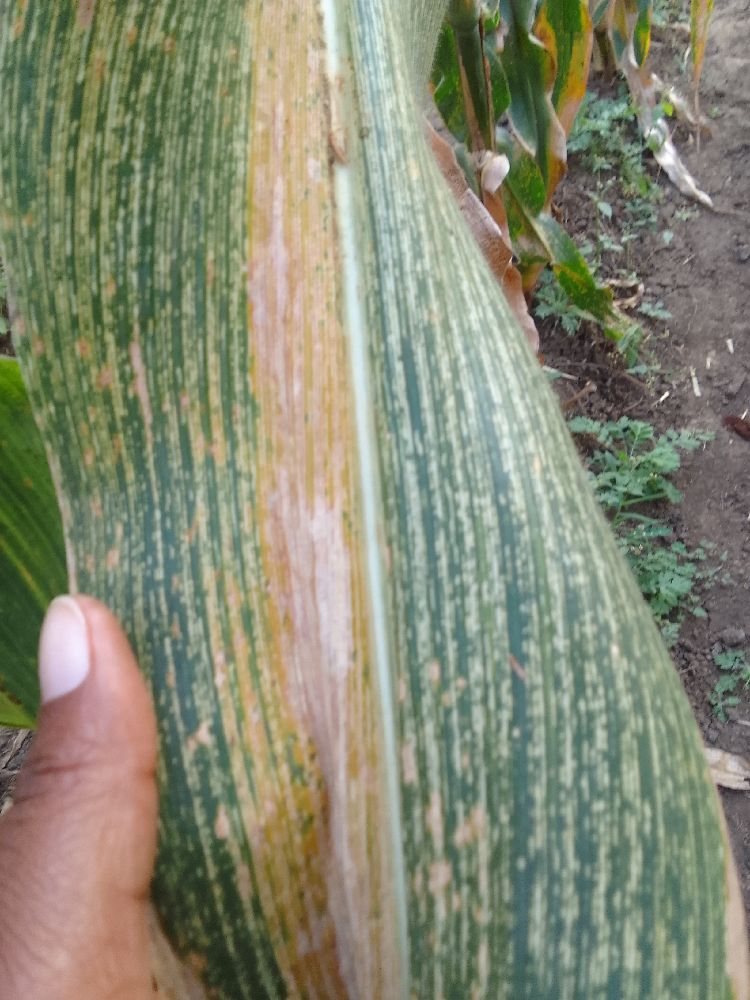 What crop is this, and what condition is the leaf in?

maize, maize streak virus
